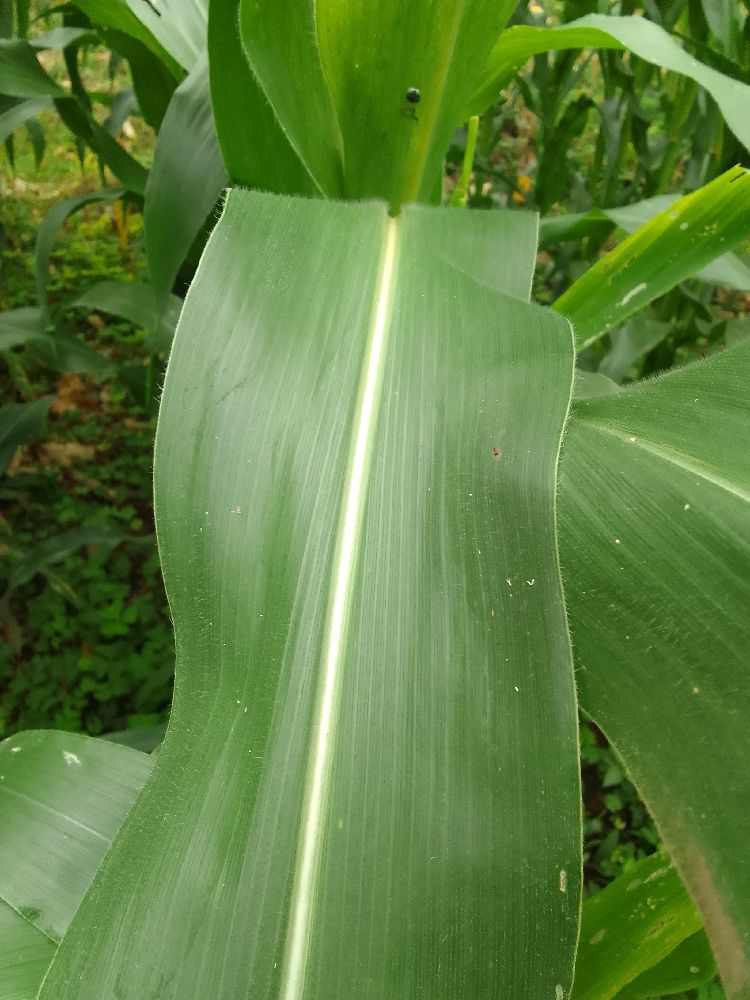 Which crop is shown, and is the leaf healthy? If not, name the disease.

maize, healthy
